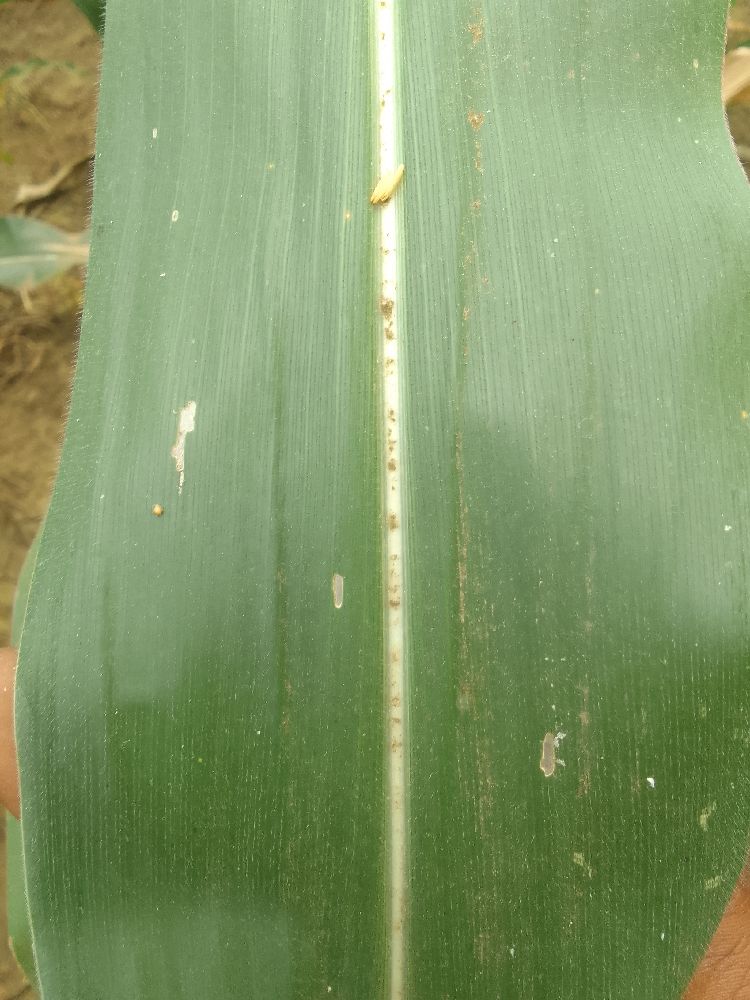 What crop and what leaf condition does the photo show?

maize, healthy
